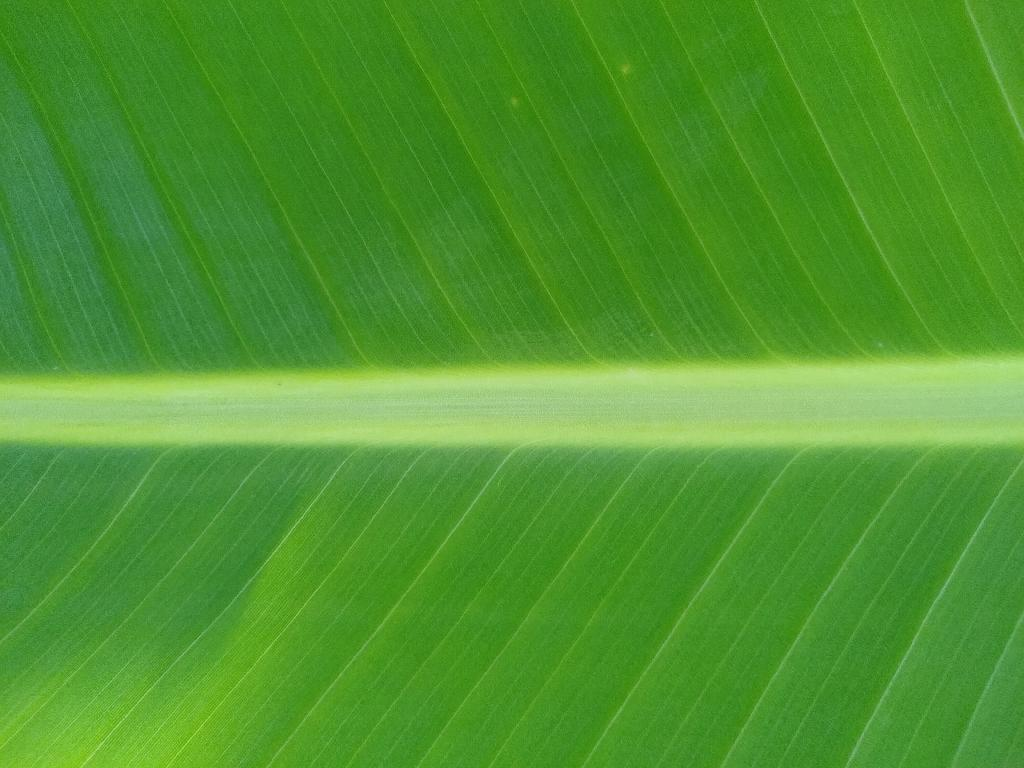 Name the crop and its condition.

banana, healthy
